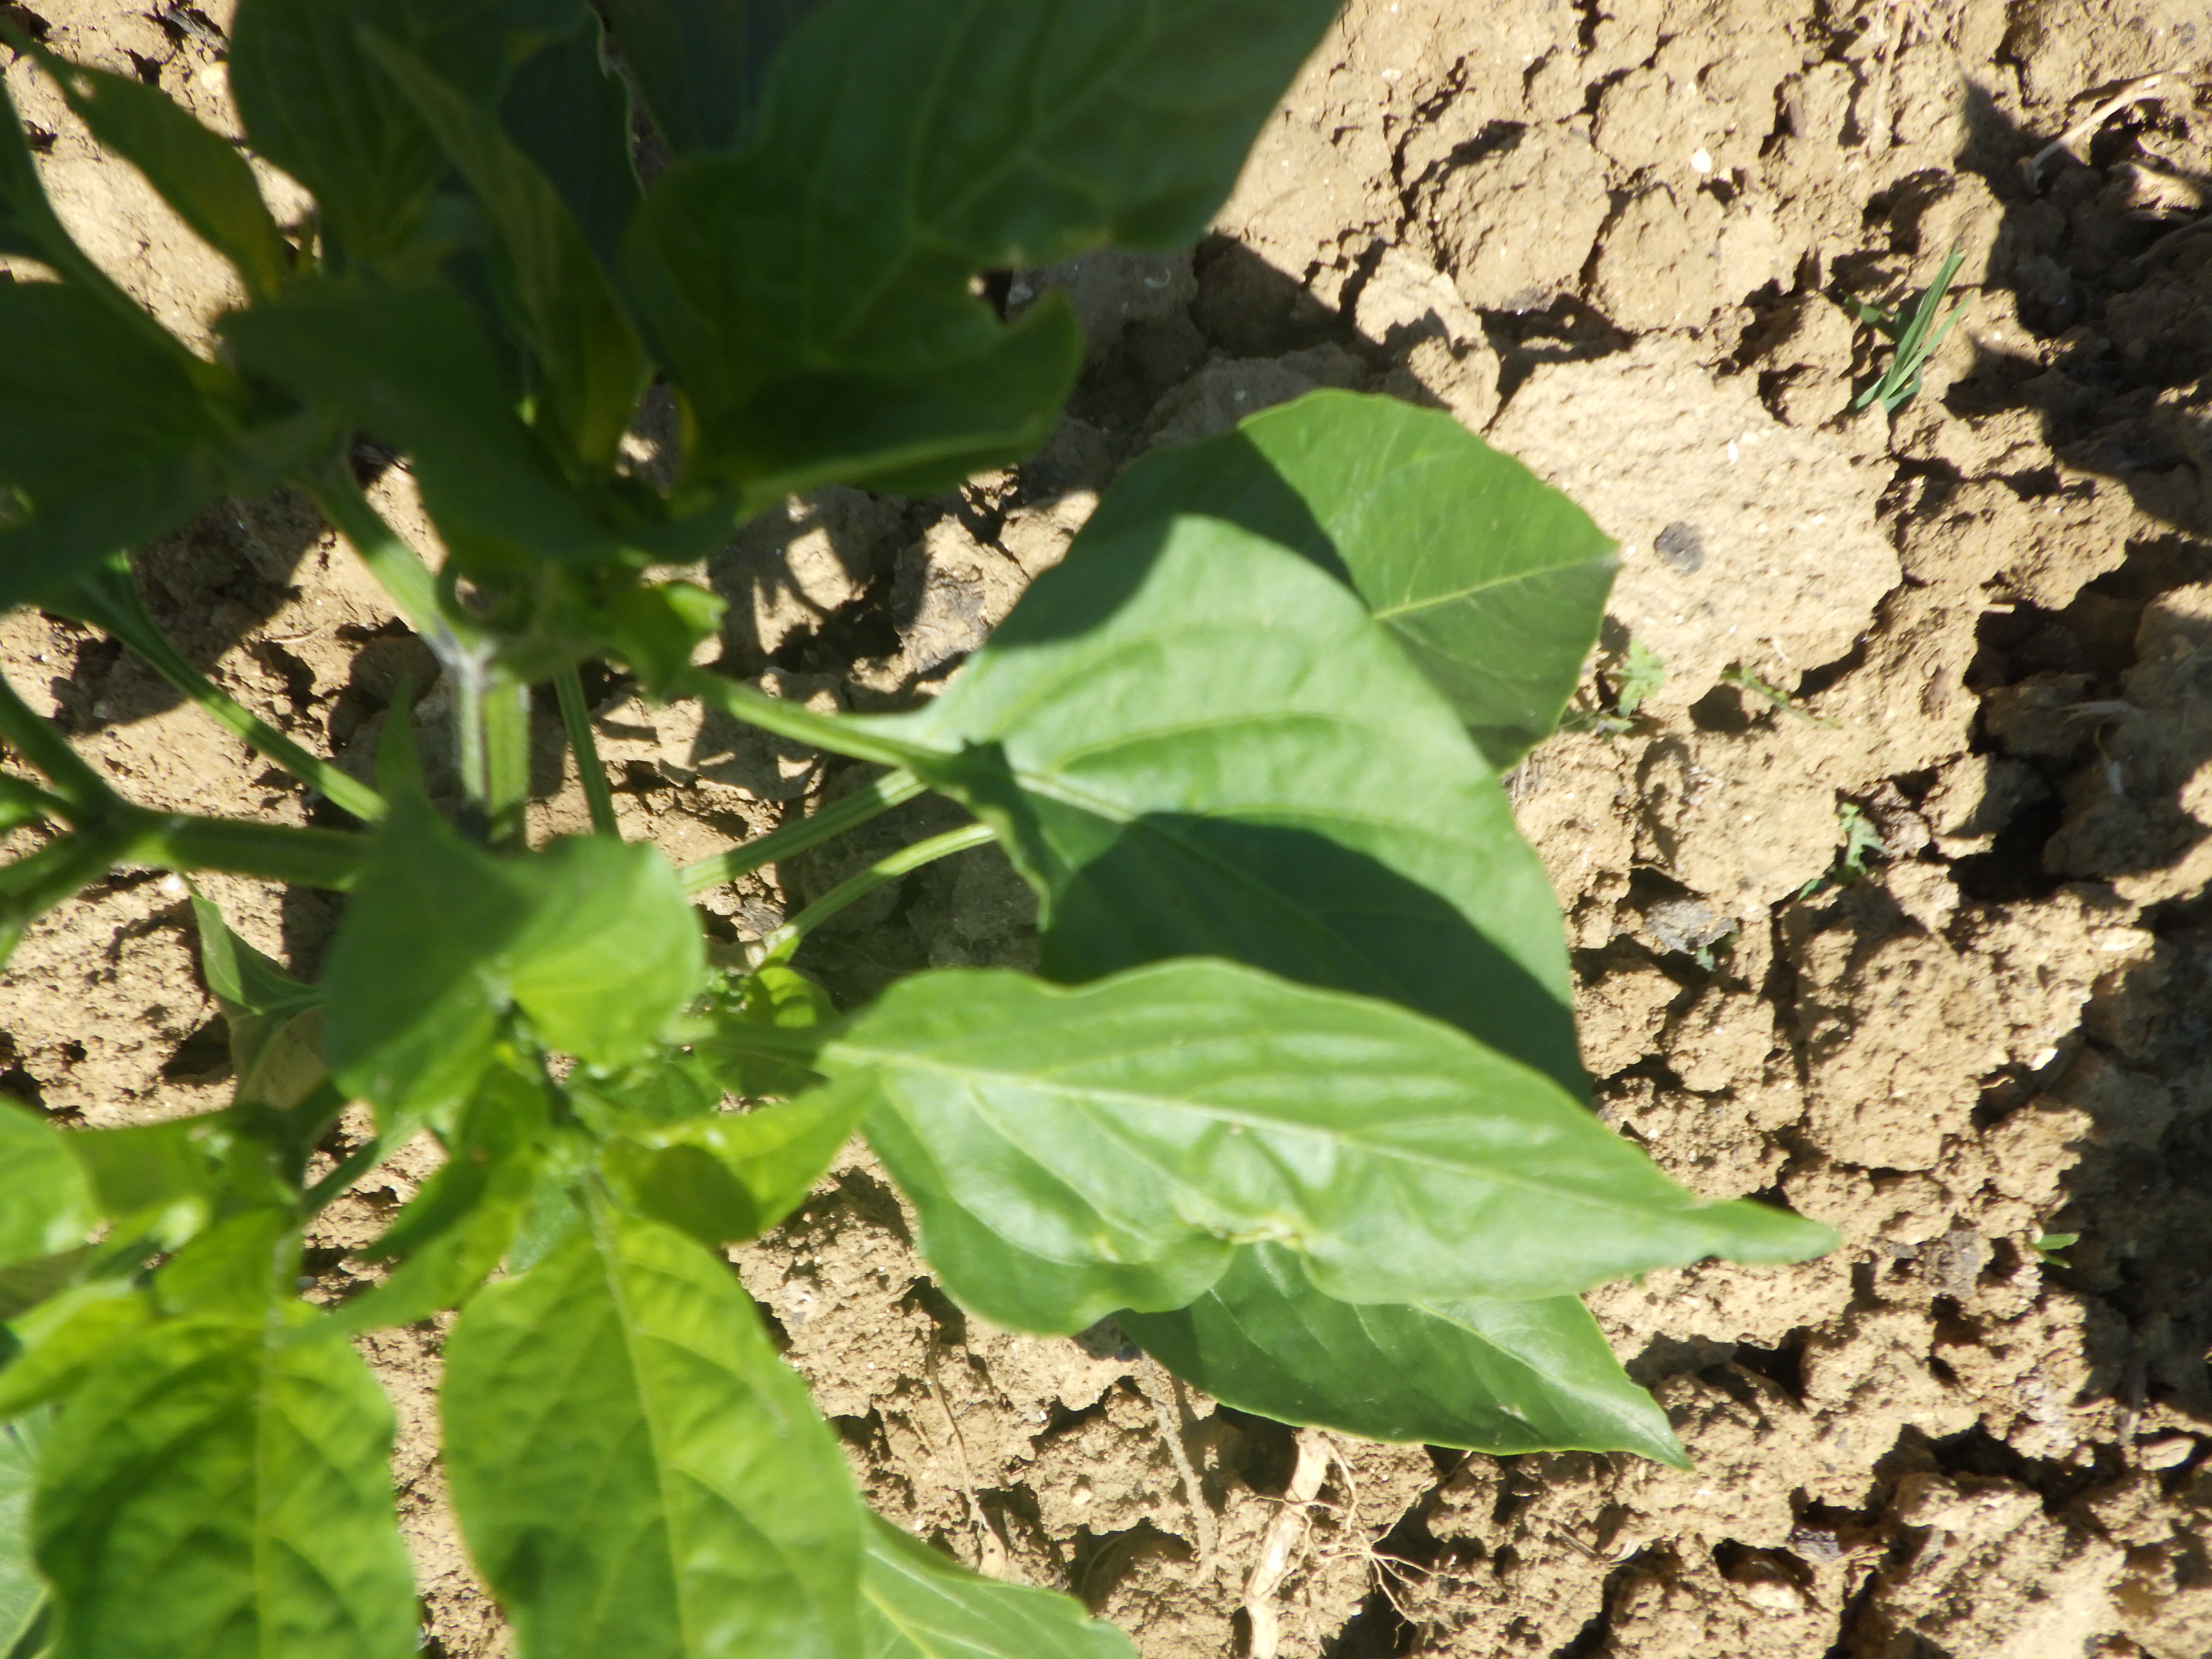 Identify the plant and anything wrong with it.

chili pepper, aphids, phytophagous
